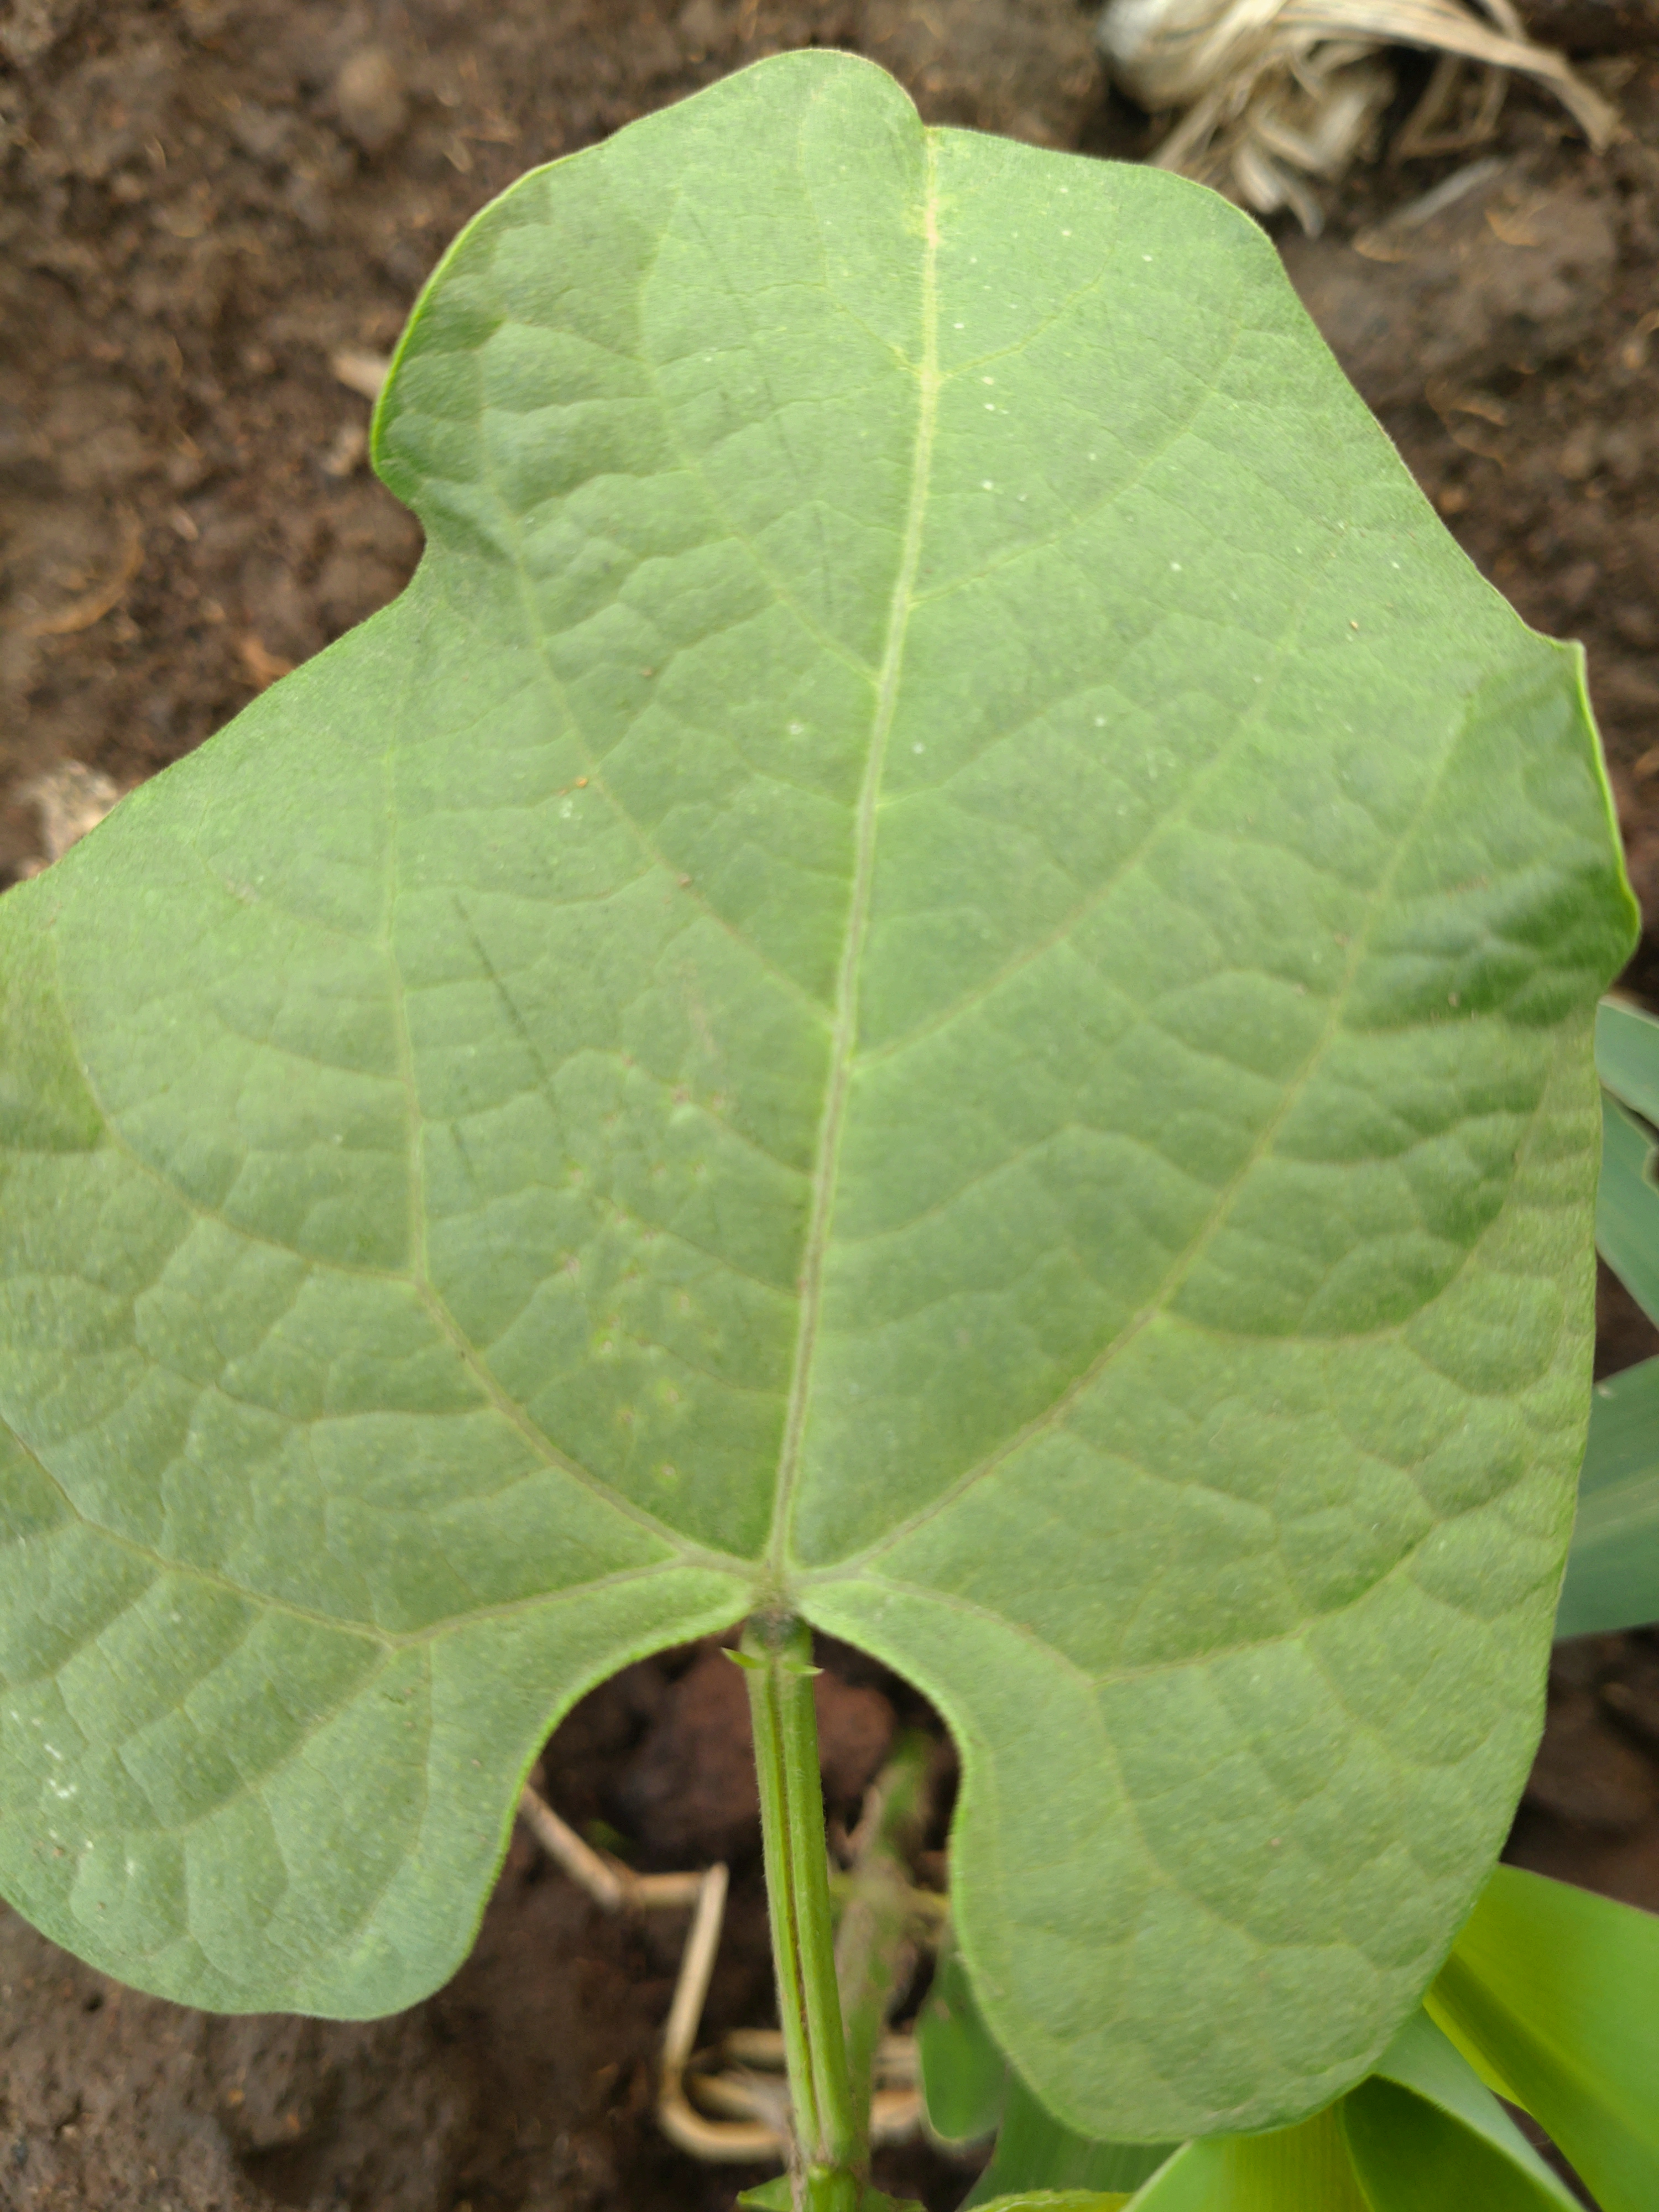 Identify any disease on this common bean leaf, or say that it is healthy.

healthy
